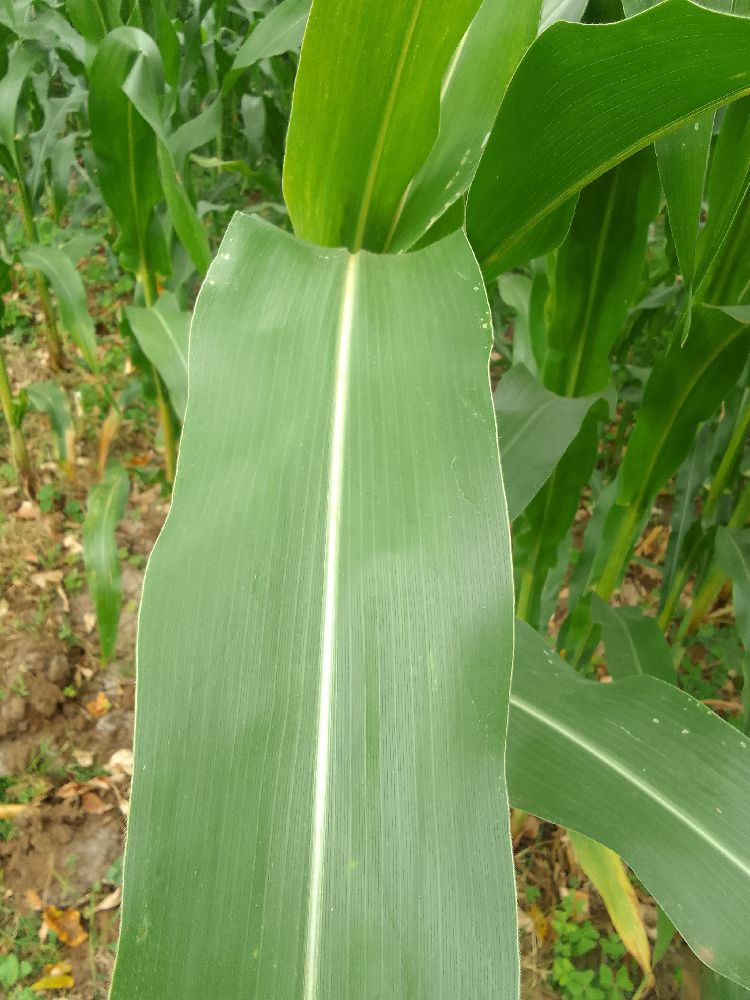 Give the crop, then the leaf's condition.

maize, healthy
